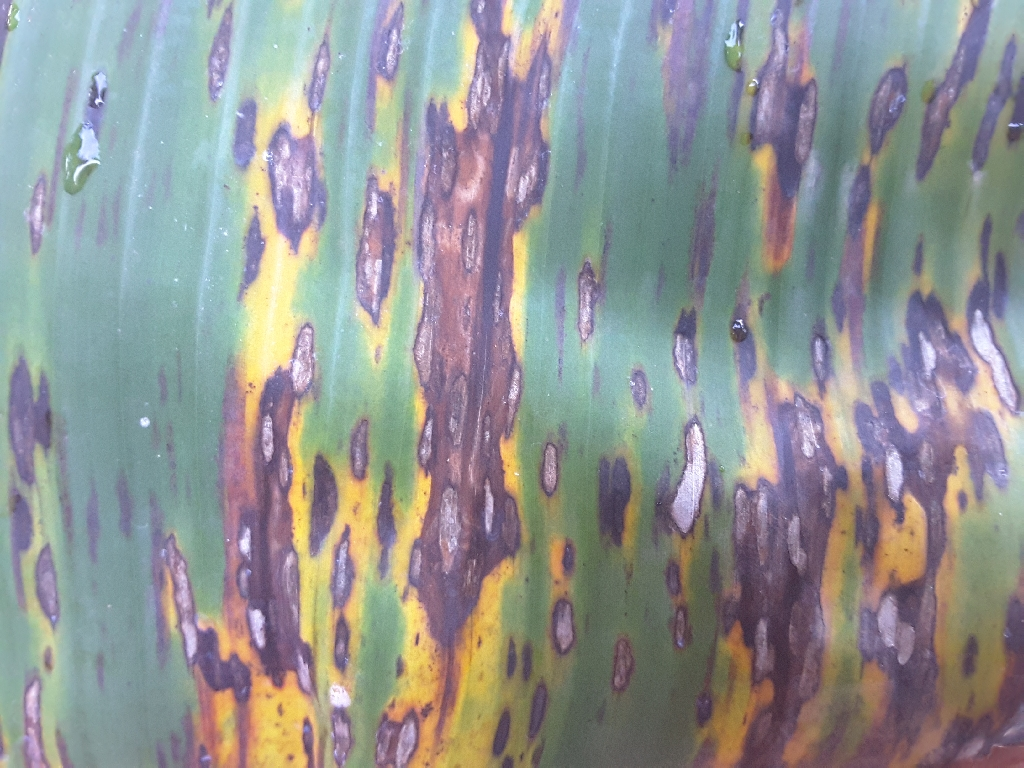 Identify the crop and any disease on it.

banana, black sigatoka
